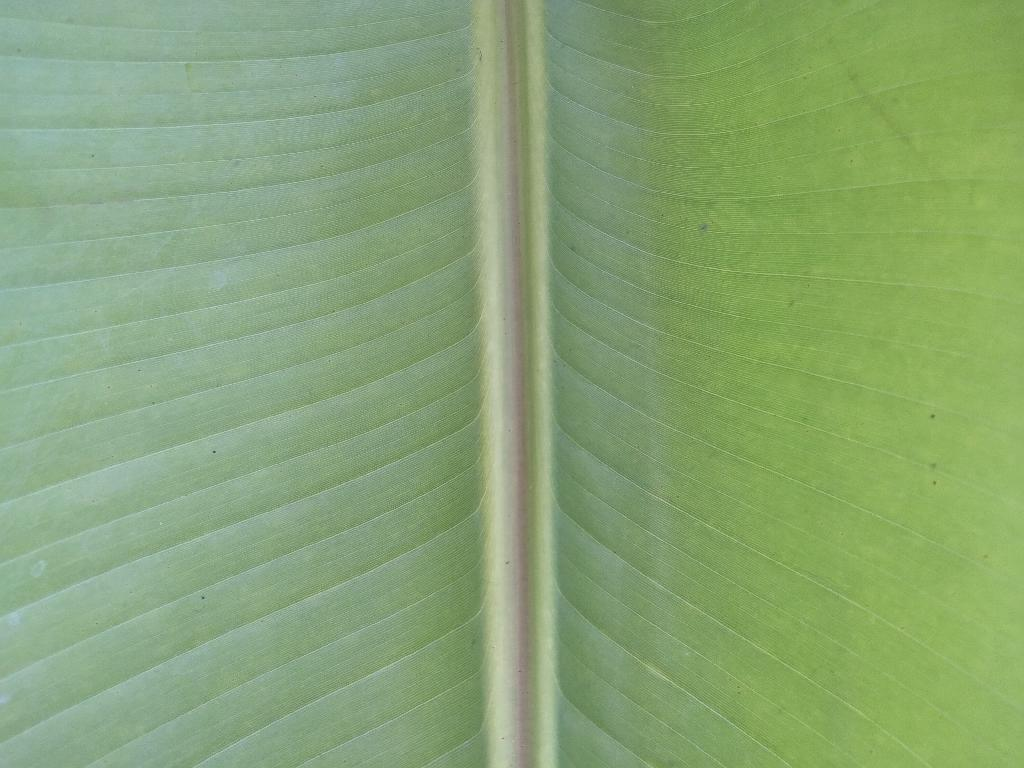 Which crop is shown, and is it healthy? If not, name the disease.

banana, healthy
